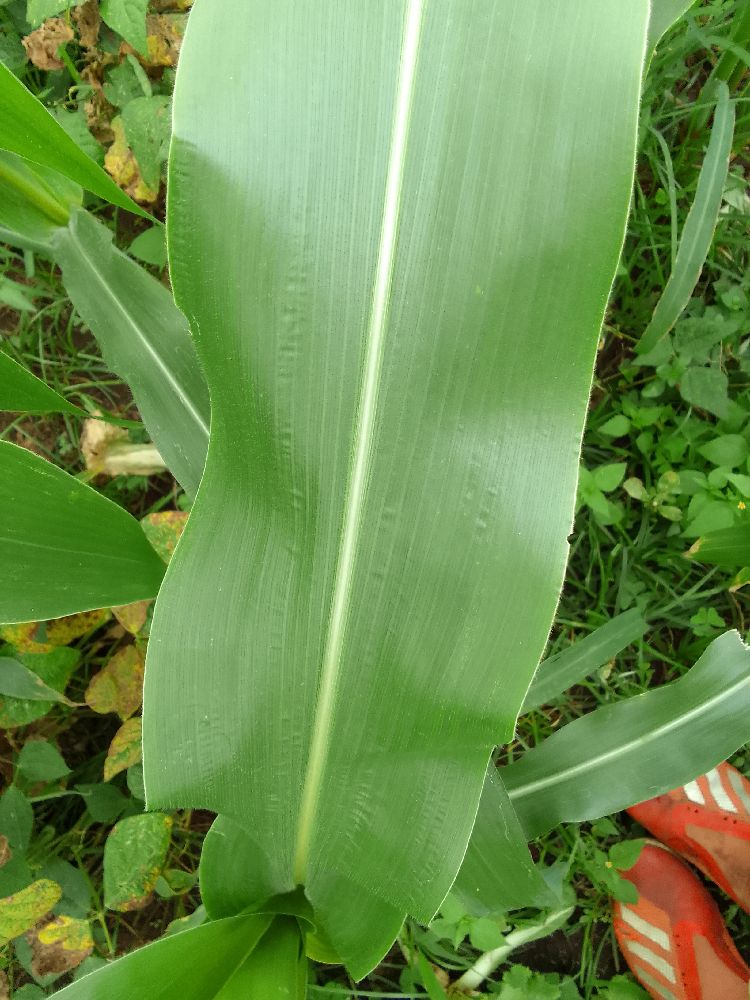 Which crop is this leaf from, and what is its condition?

maize, healthy
